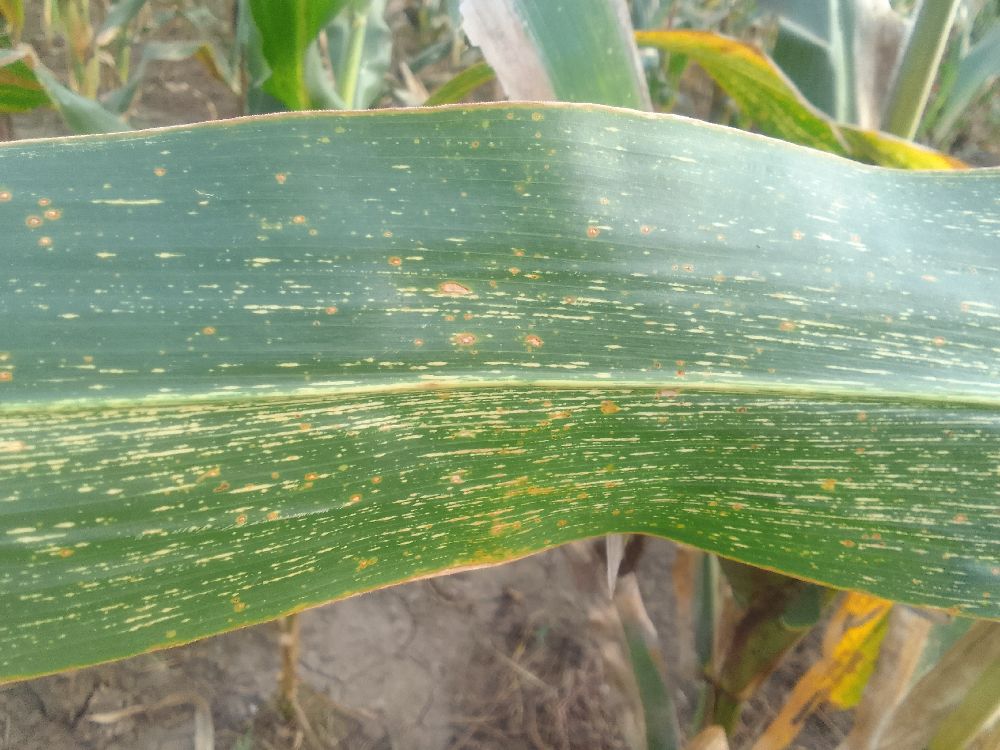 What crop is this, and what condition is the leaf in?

maize, maize streak virus
